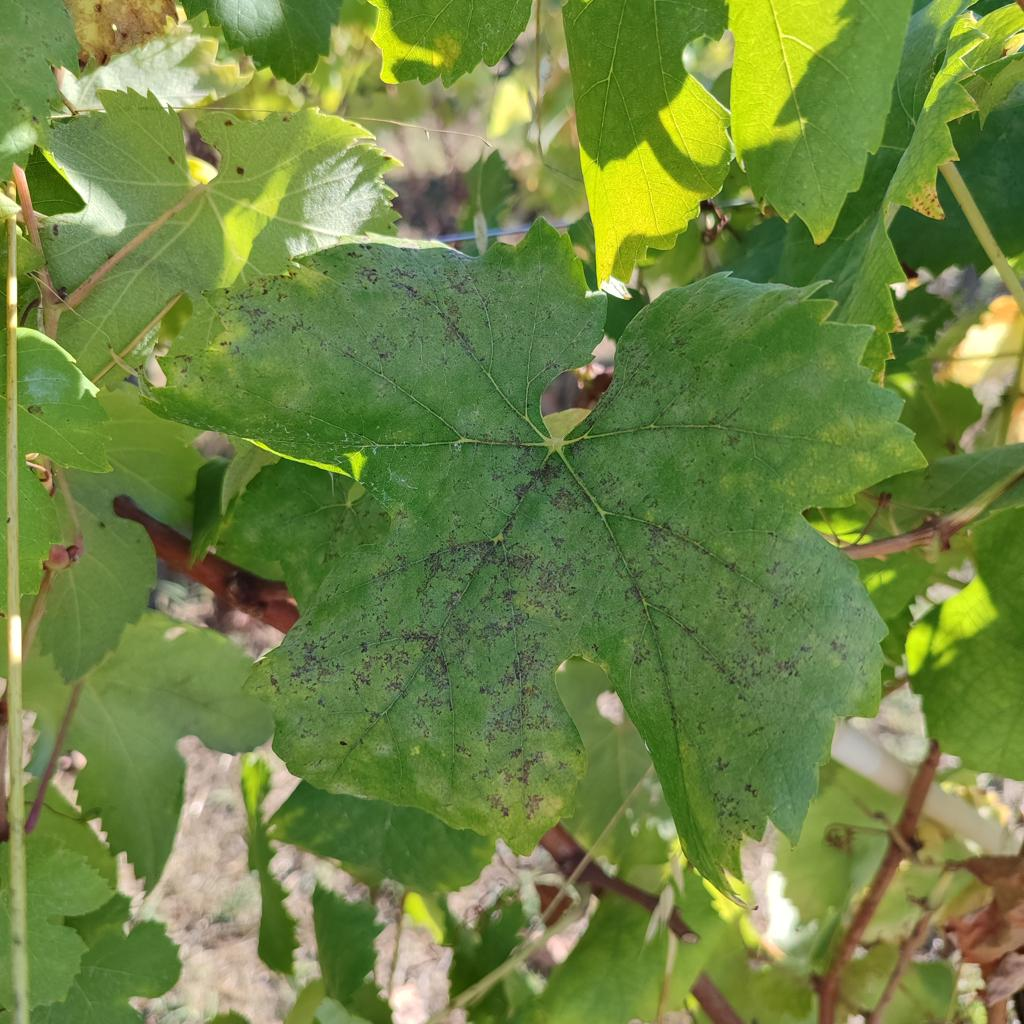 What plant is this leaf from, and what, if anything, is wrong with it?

grapevine, powdery mildew
